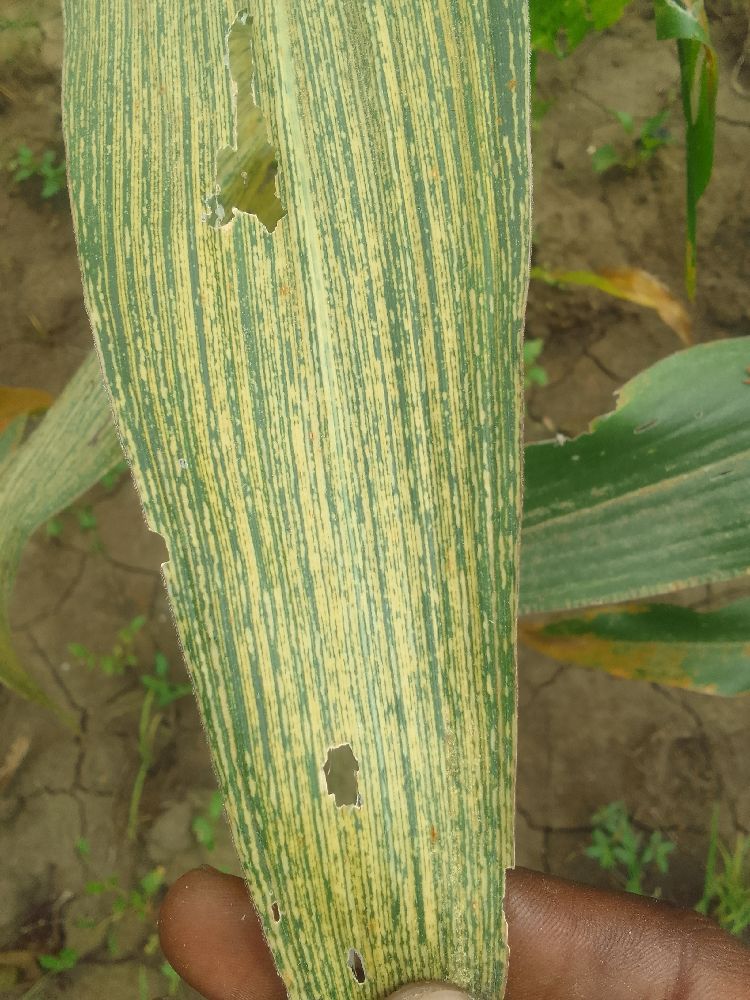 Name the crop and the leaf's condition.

maize, maize streak virus
